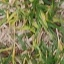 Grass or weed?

grass
